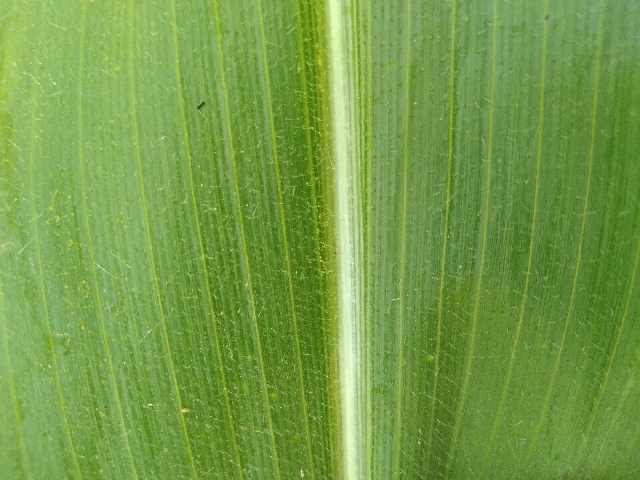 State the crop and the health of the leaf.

maize, healthy
